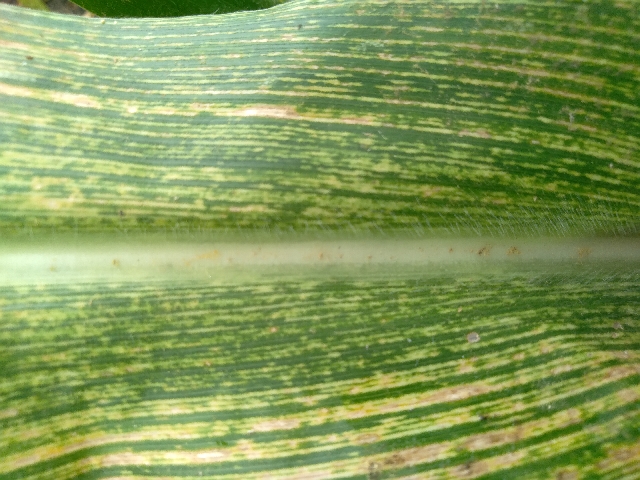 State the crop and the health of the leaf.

maize, maize streak virus
